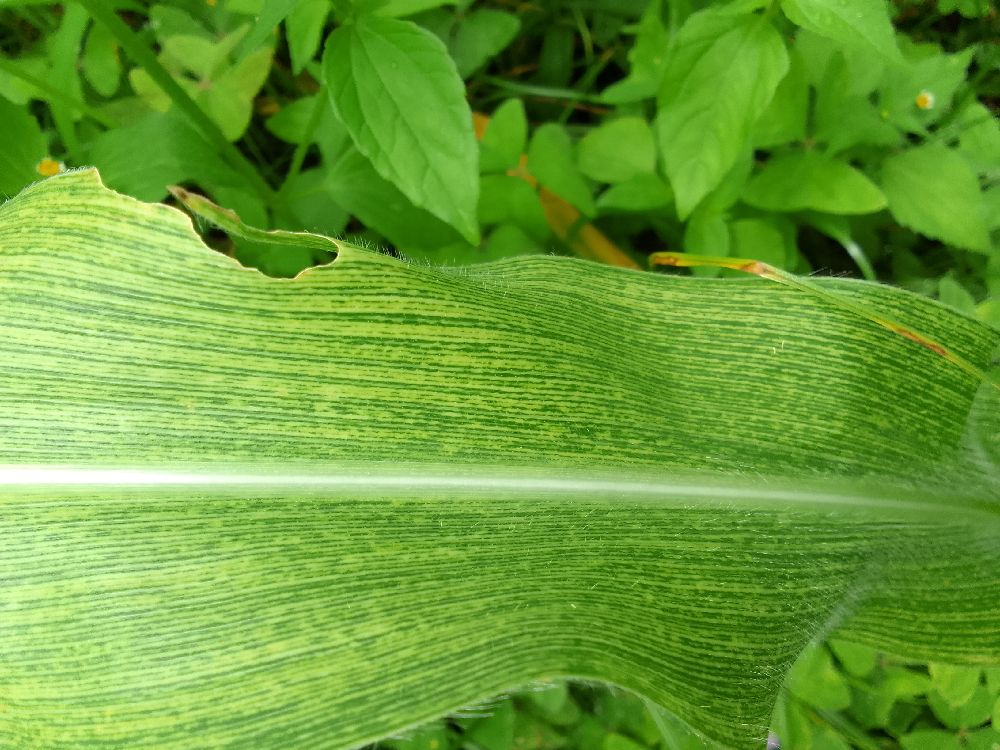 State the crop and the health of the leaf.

maize, maize streak virus
